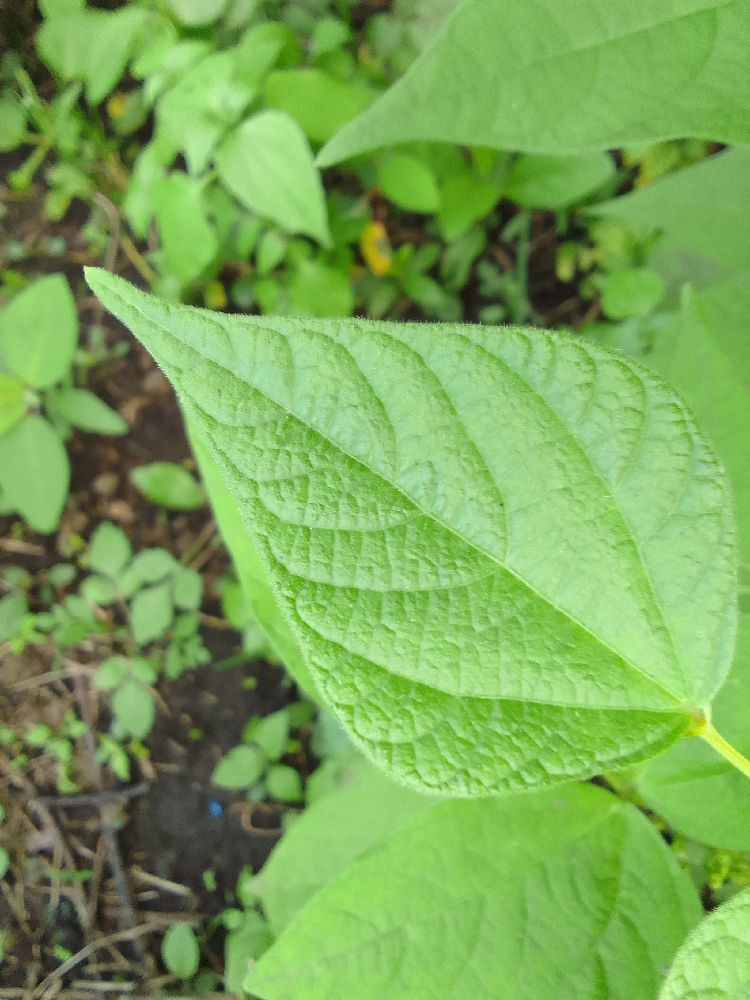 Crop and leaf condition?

common bean, healthy
